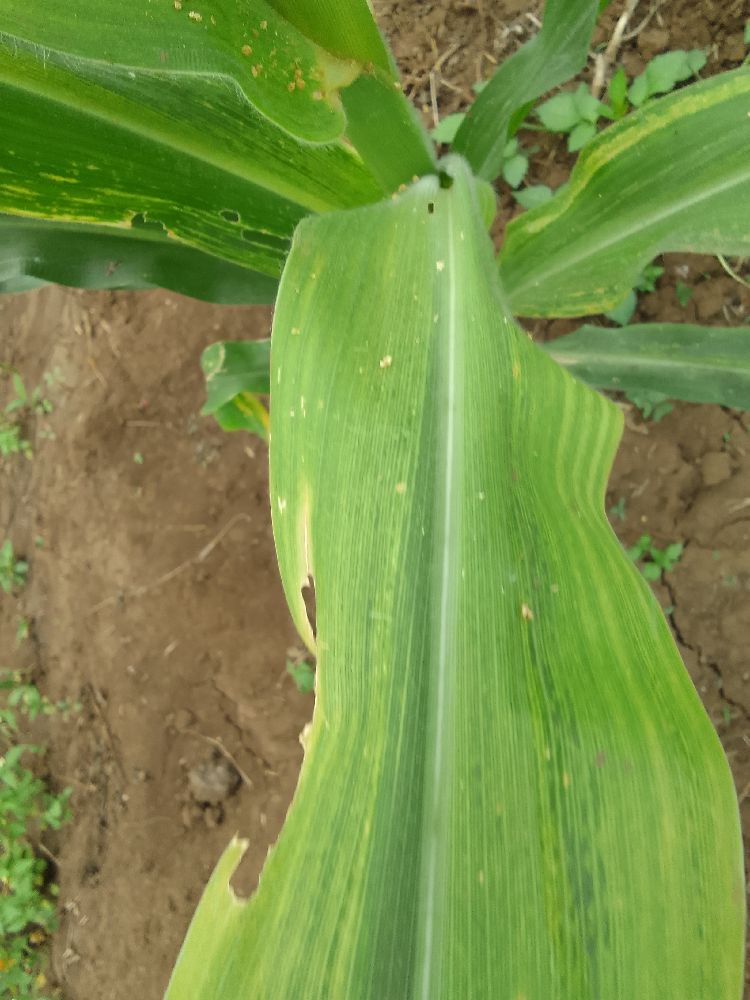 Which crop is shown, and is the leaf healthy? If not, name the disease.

maize, maize lethal necrosis
